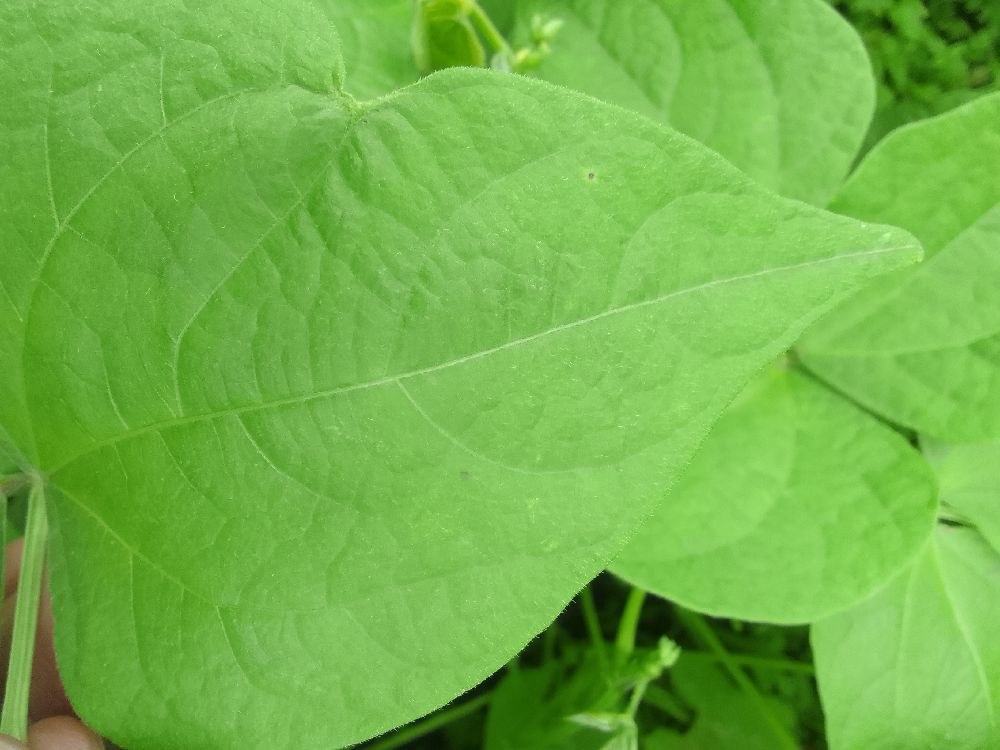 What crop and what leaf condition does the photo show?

common bean, healthy
